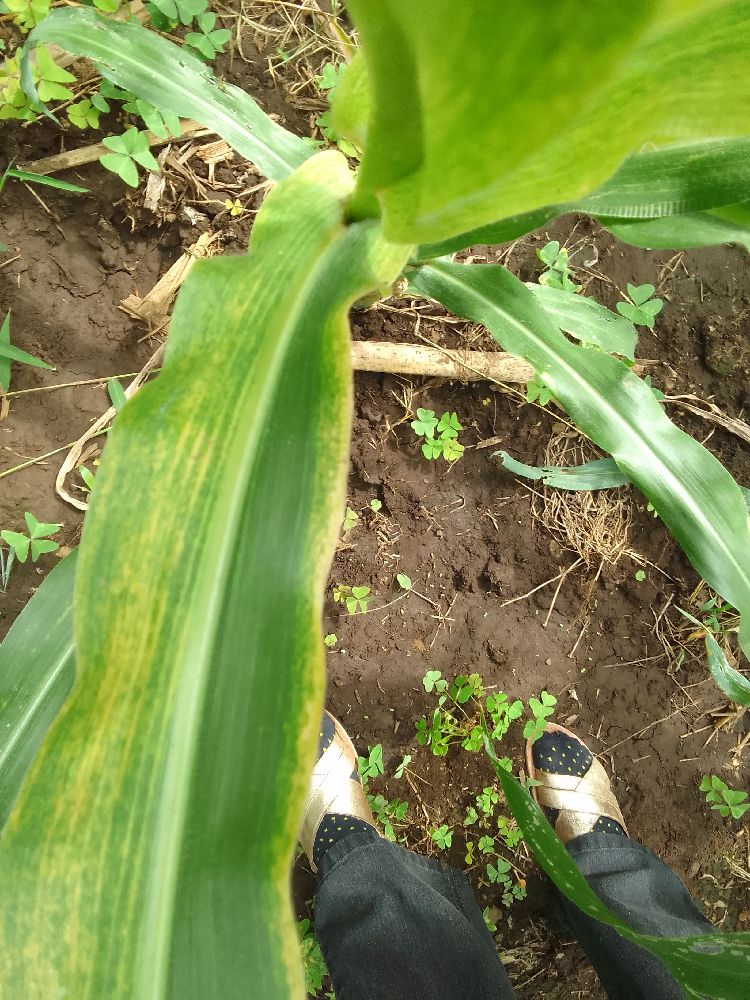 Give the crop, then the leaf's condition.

maize, maize lethal necrosis
